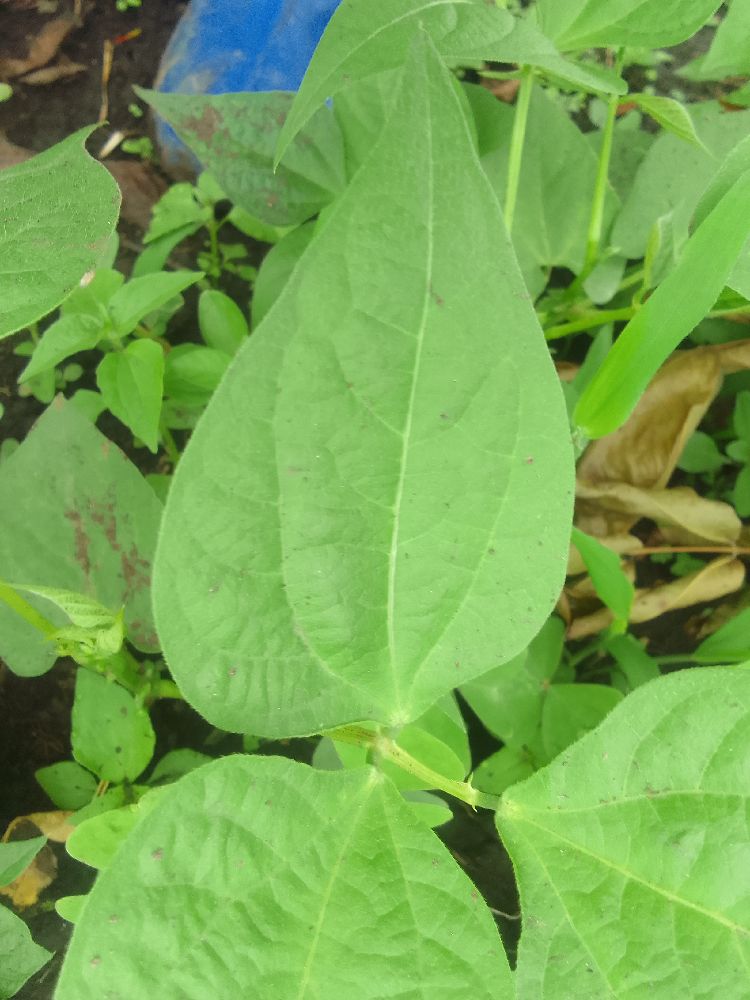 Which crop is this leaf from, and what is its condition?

common bean, healthy
